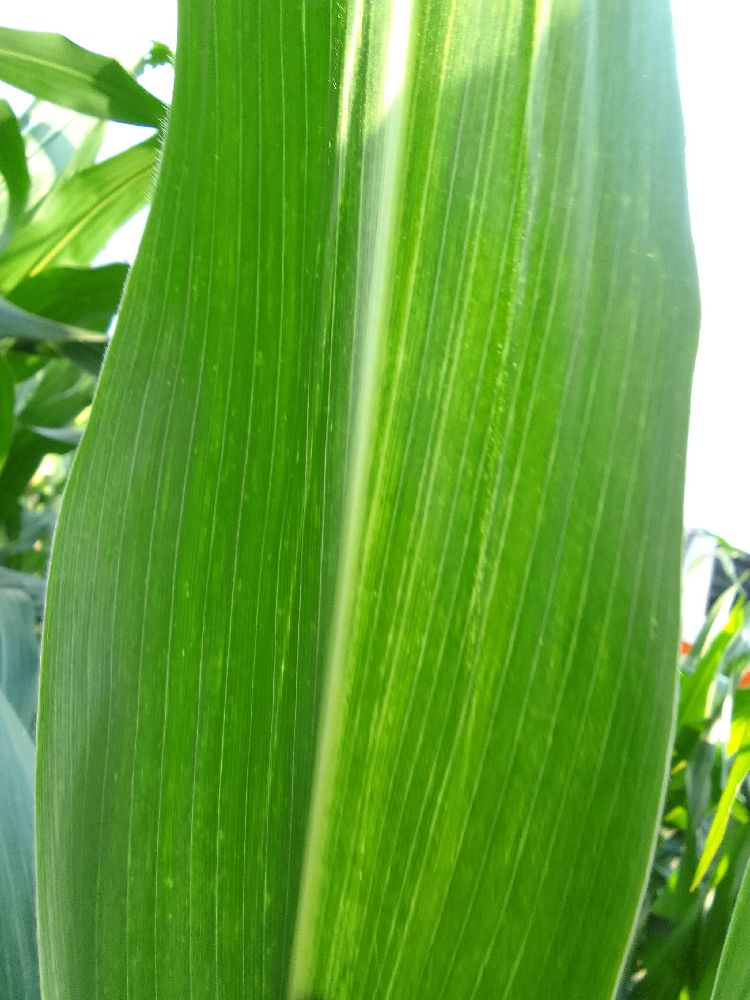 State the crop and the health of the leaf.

maize, maize lethal necrosis
